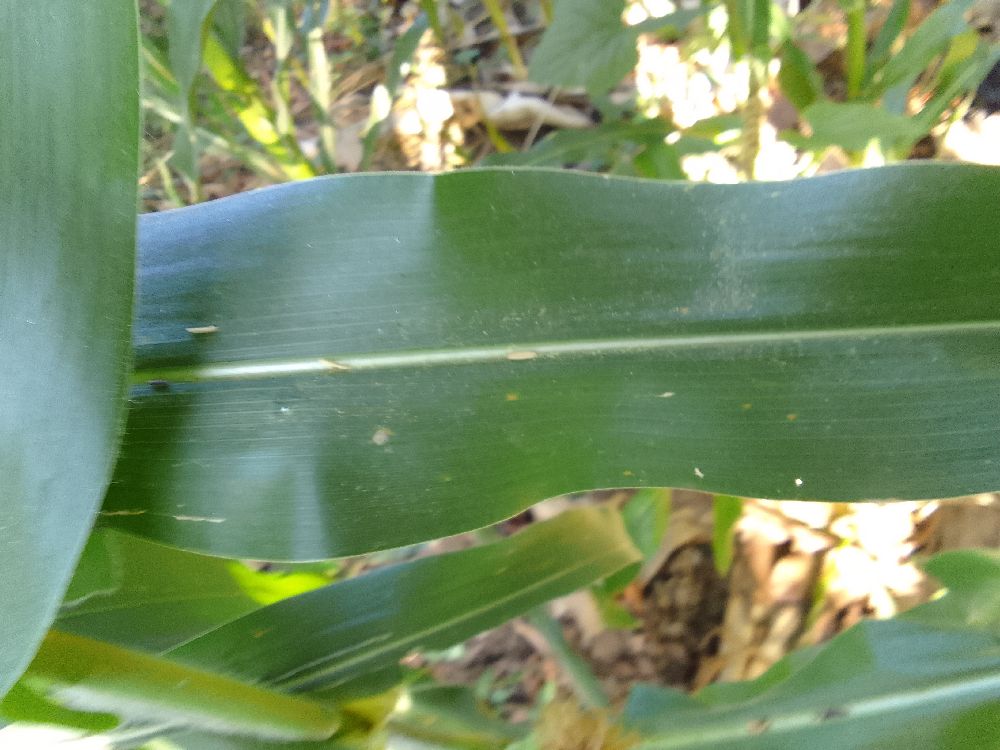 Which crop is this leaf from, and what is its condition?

maize, healthy
